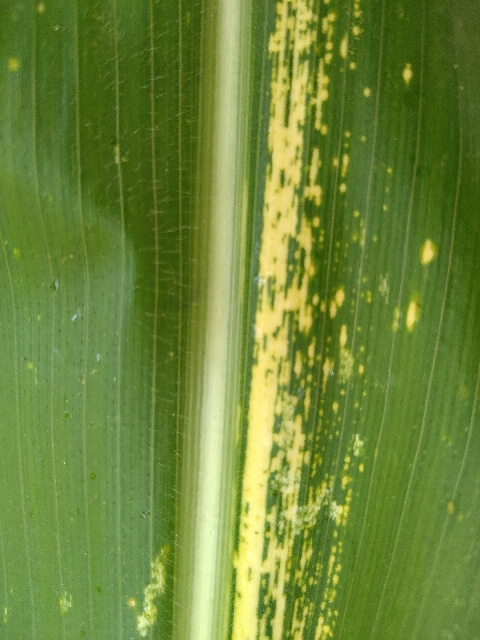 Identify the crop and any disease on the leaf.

maize, maize streak virus
